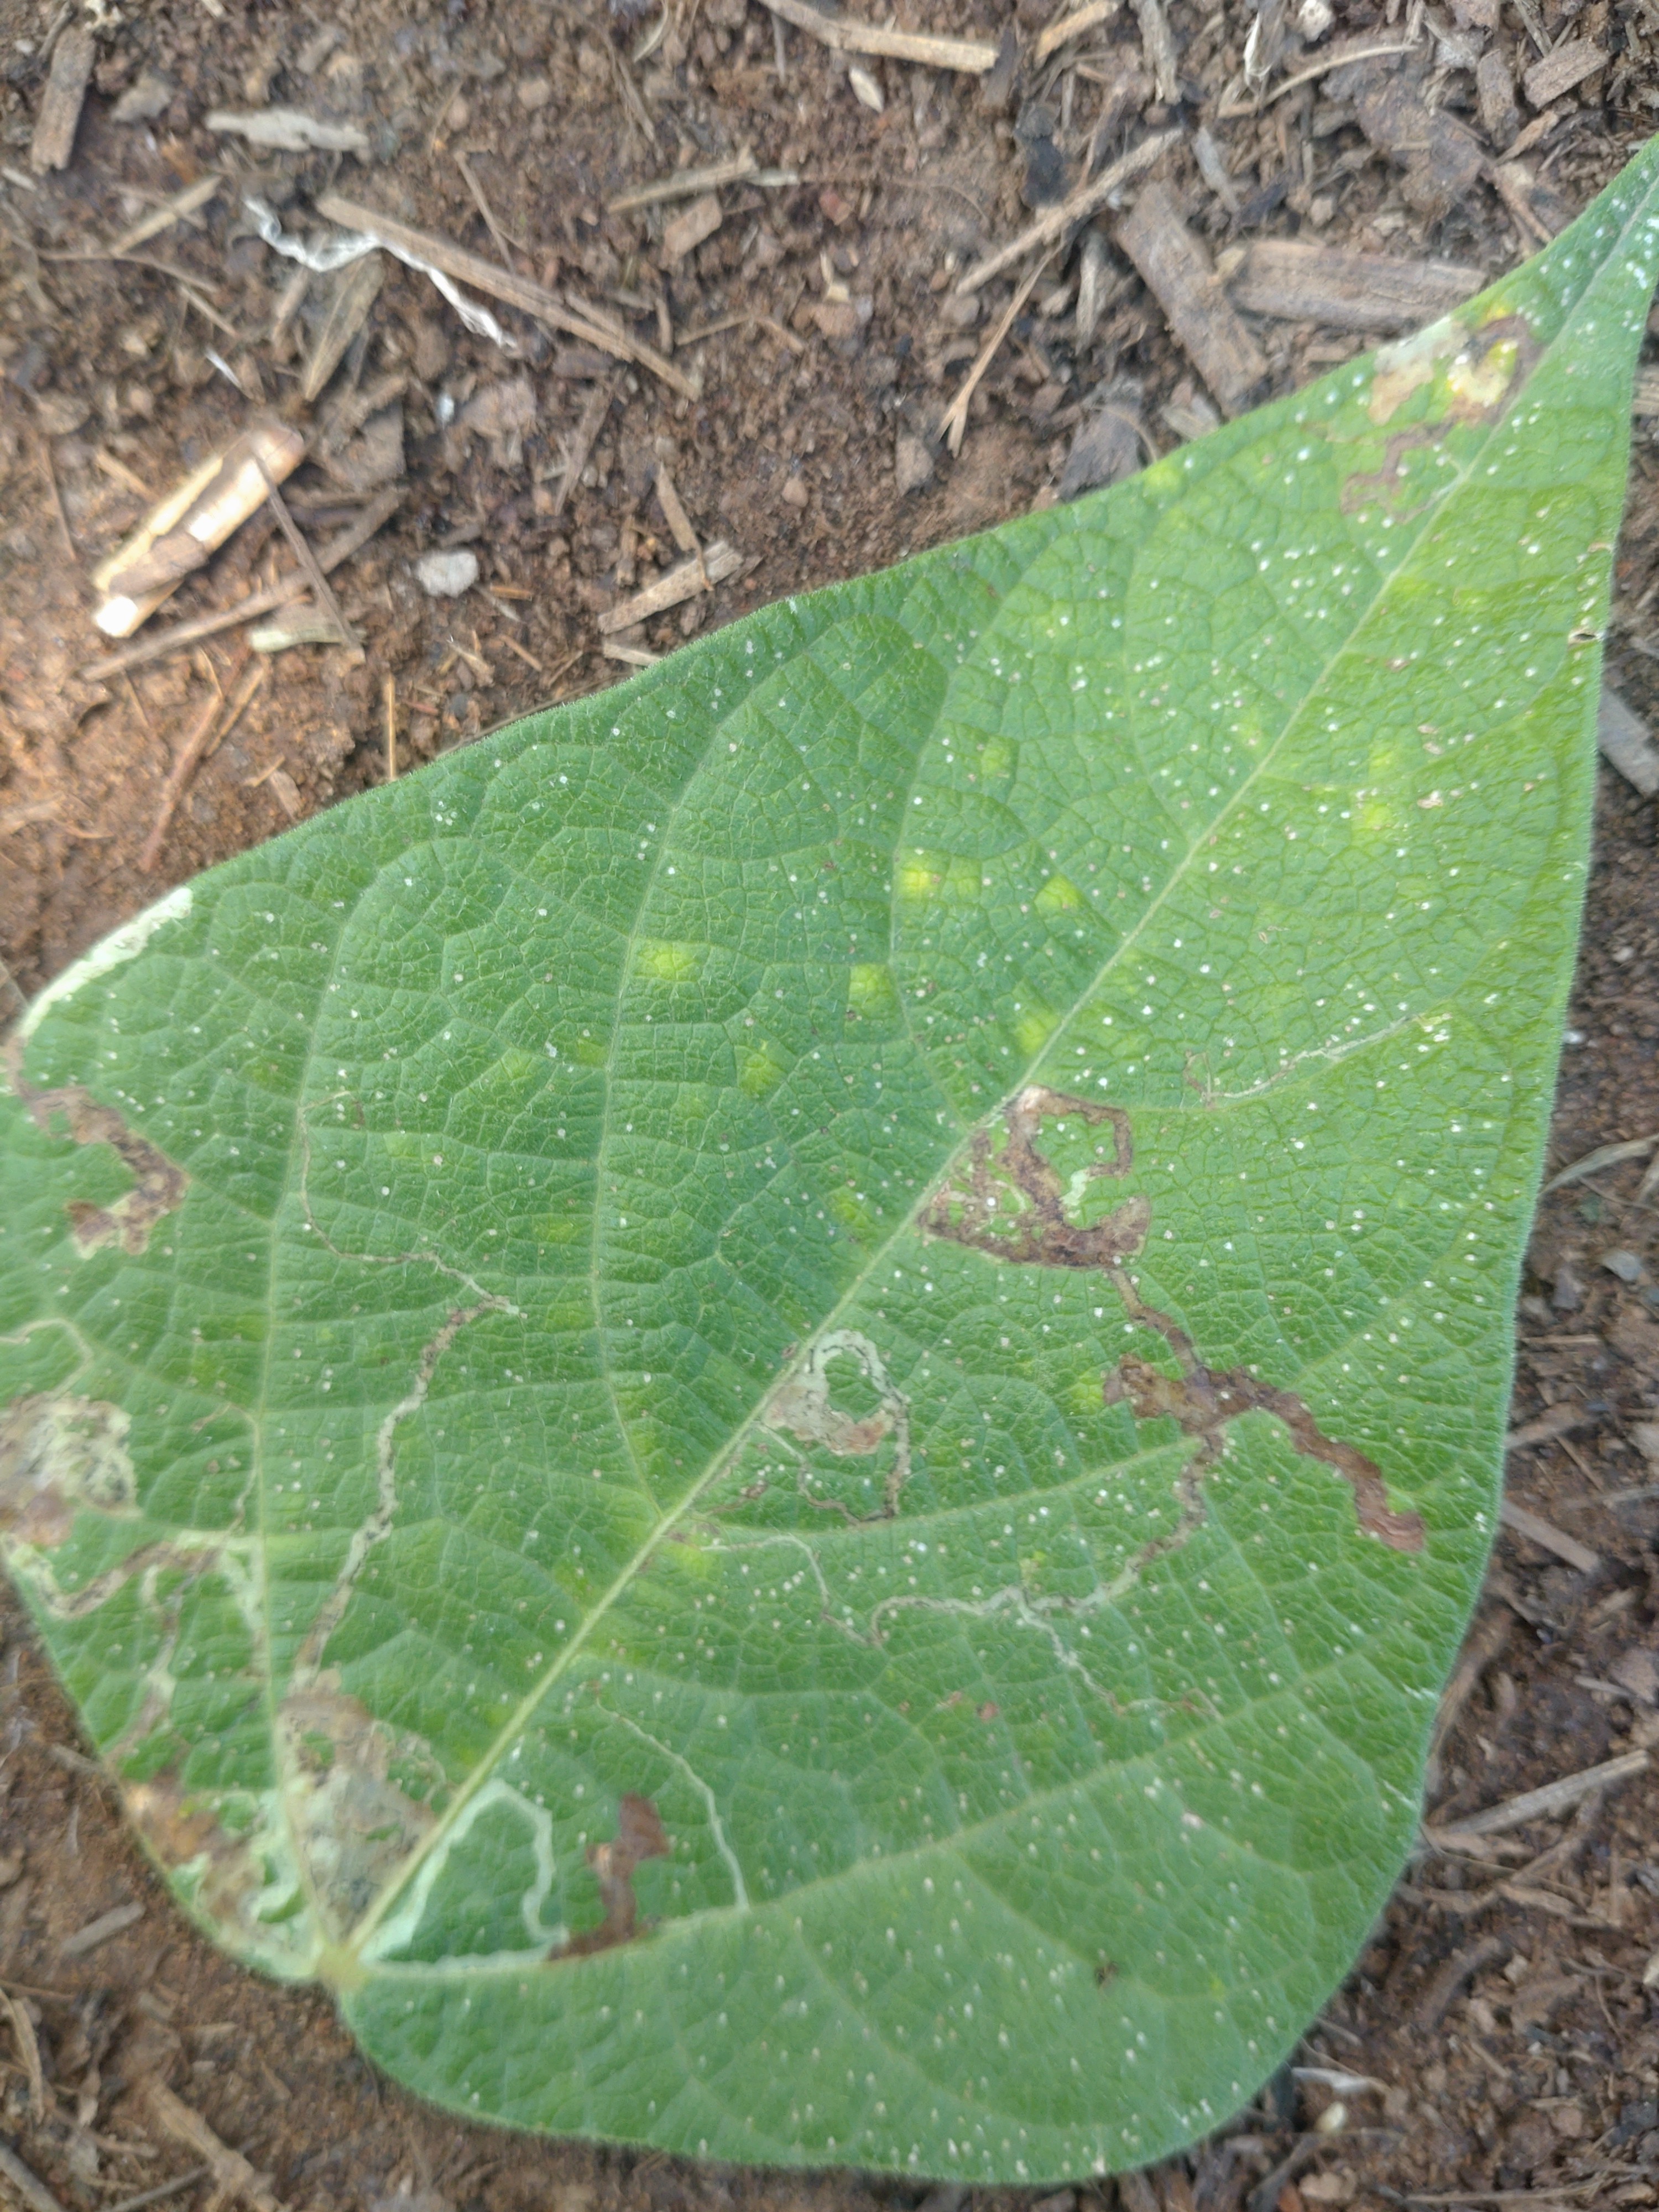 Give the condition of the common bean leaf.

anthracnose
